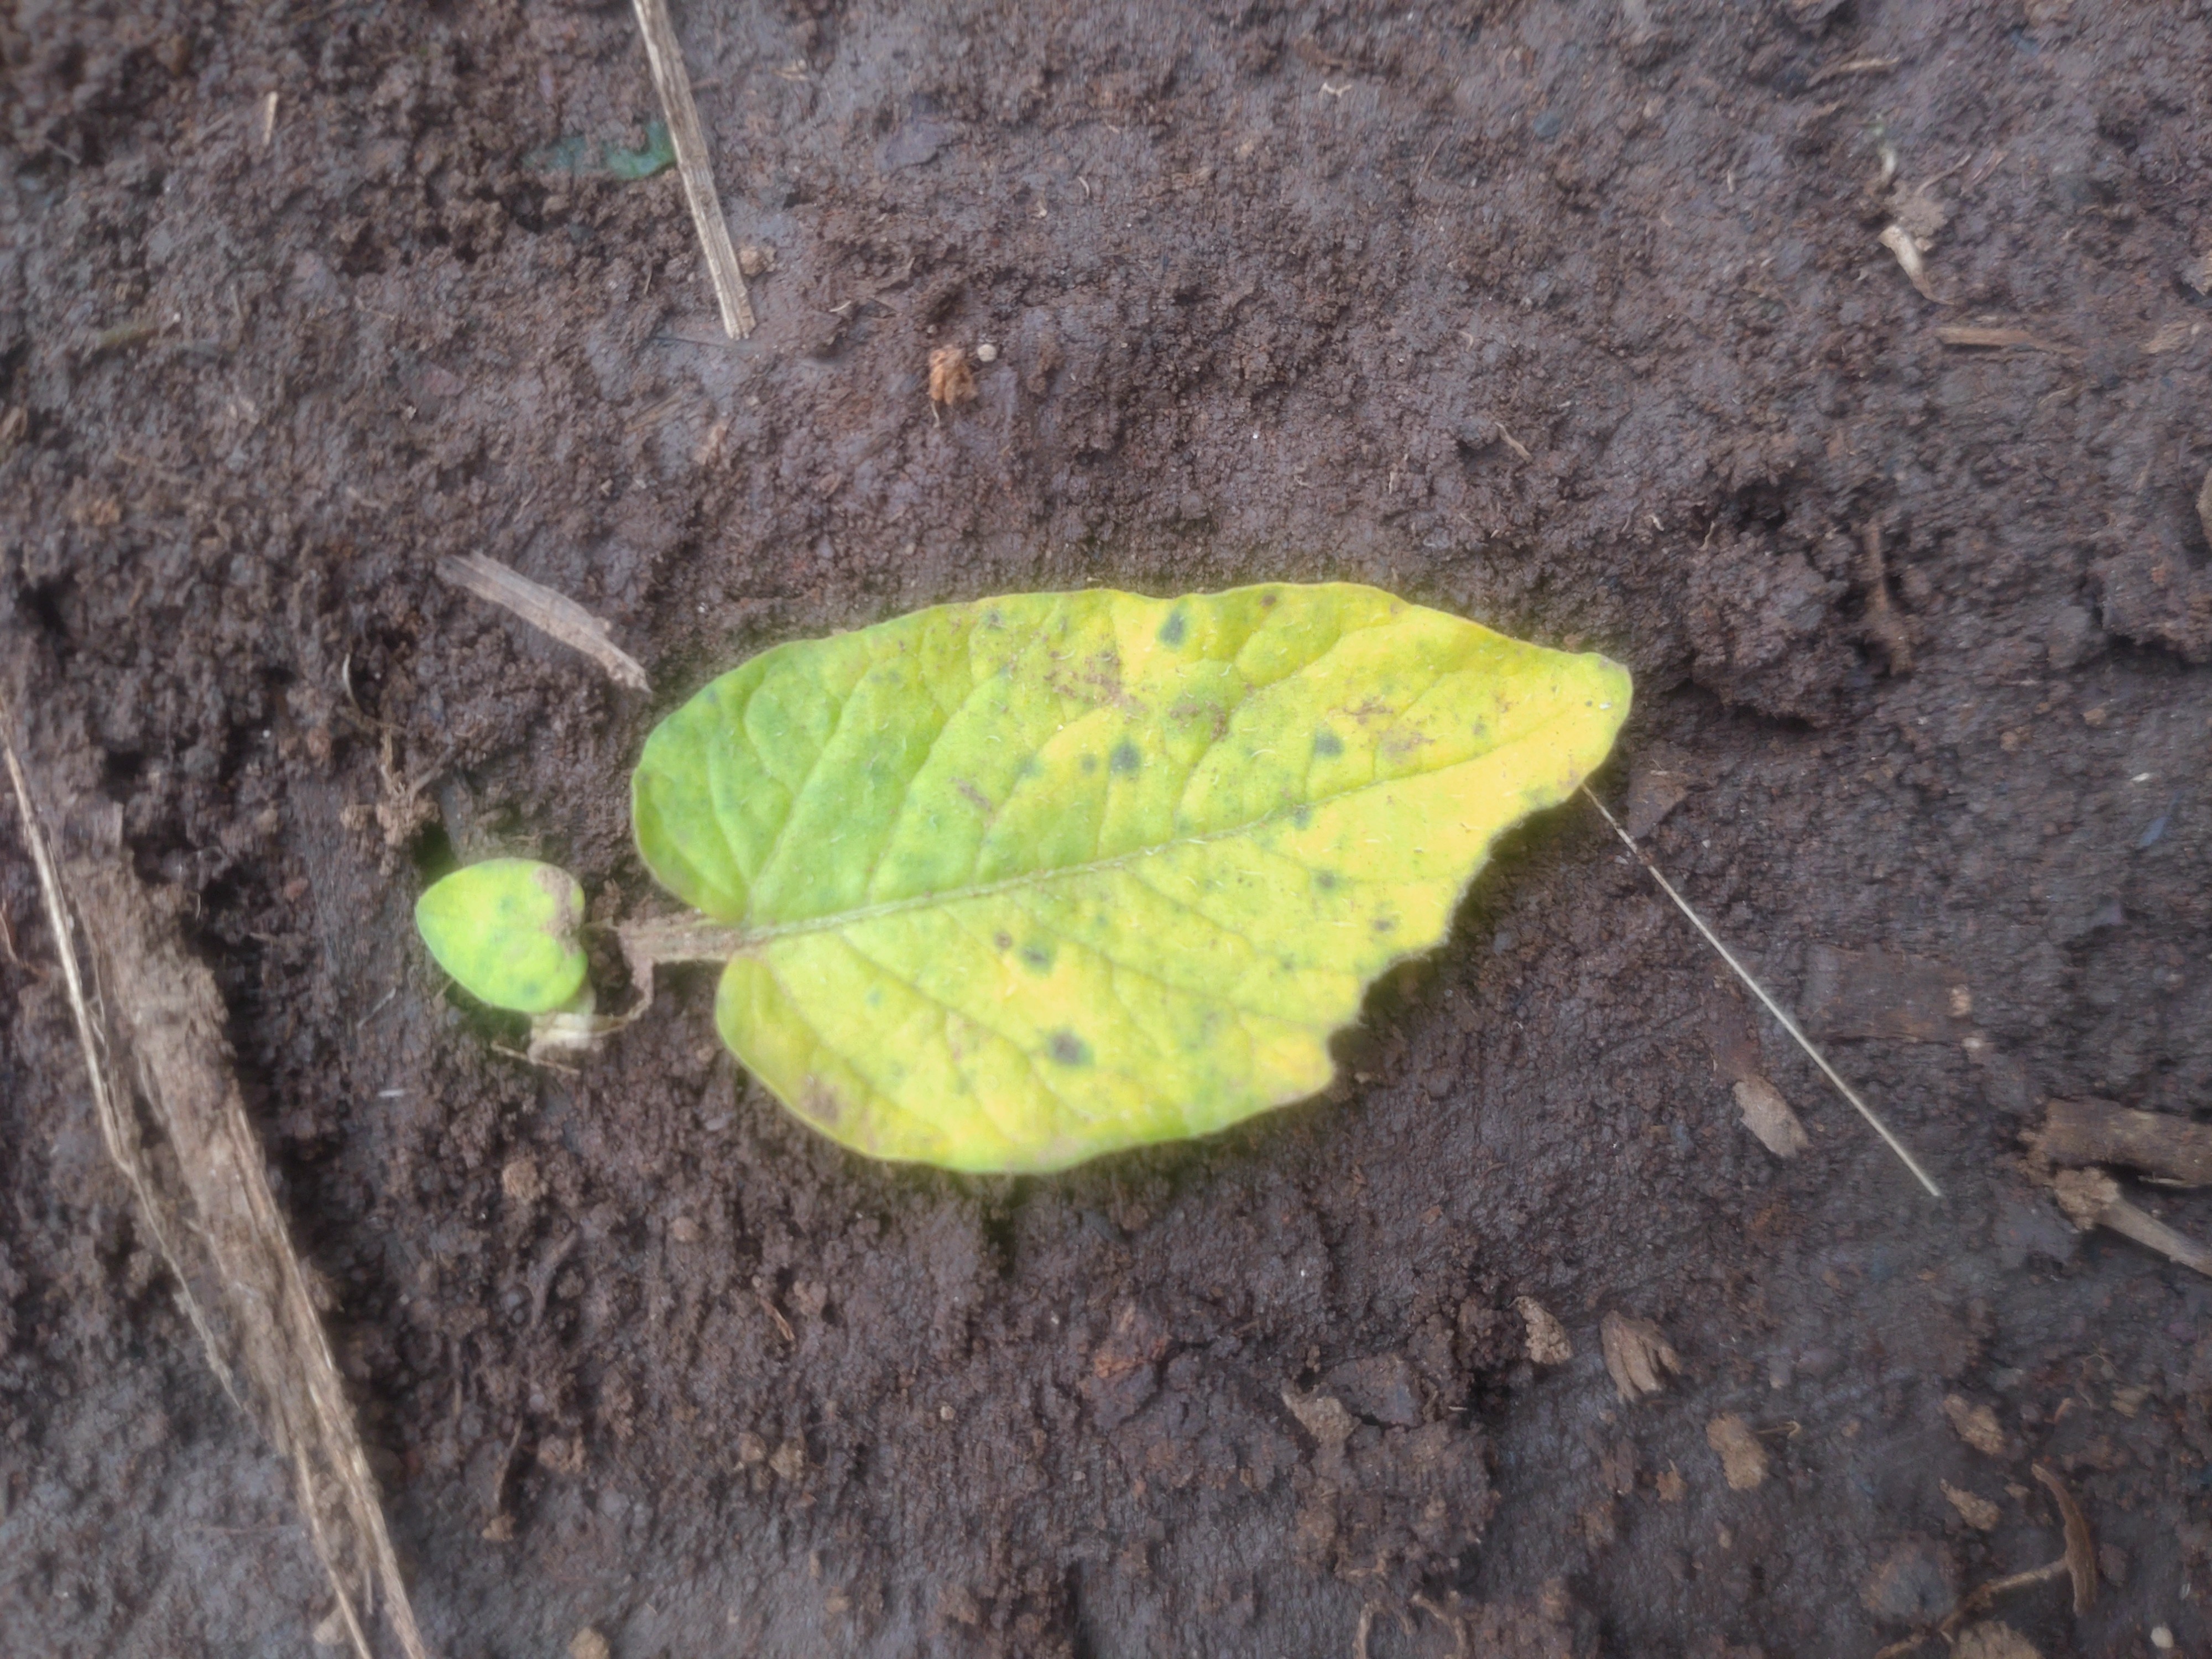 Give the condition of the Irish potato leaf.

late blight
